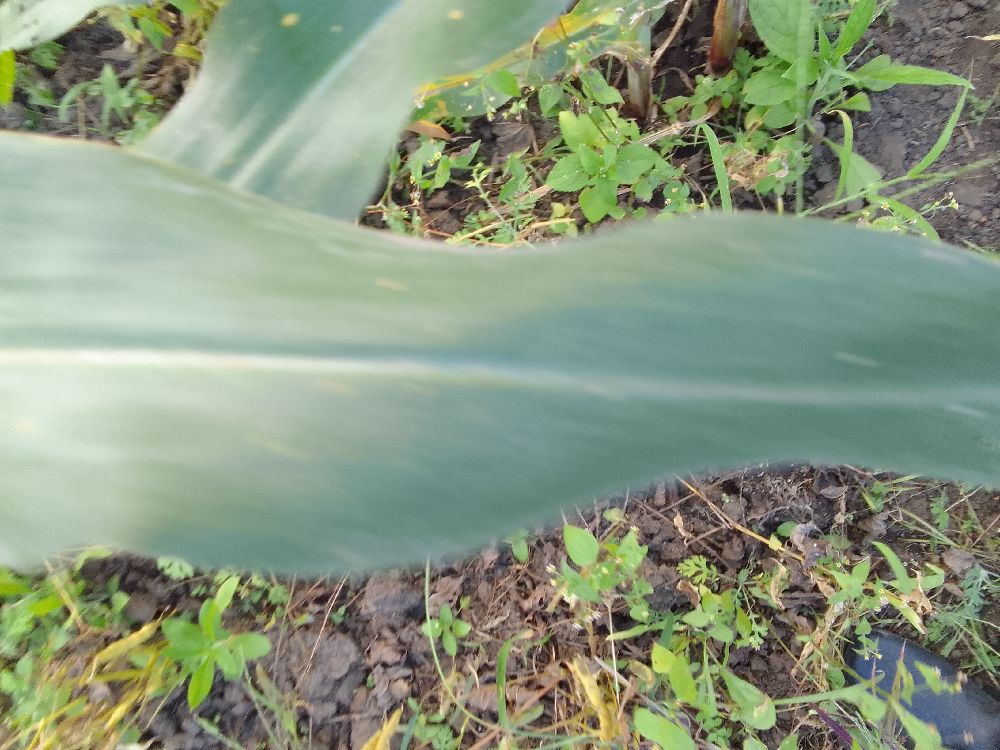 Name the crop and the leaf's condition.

maize, healthy
